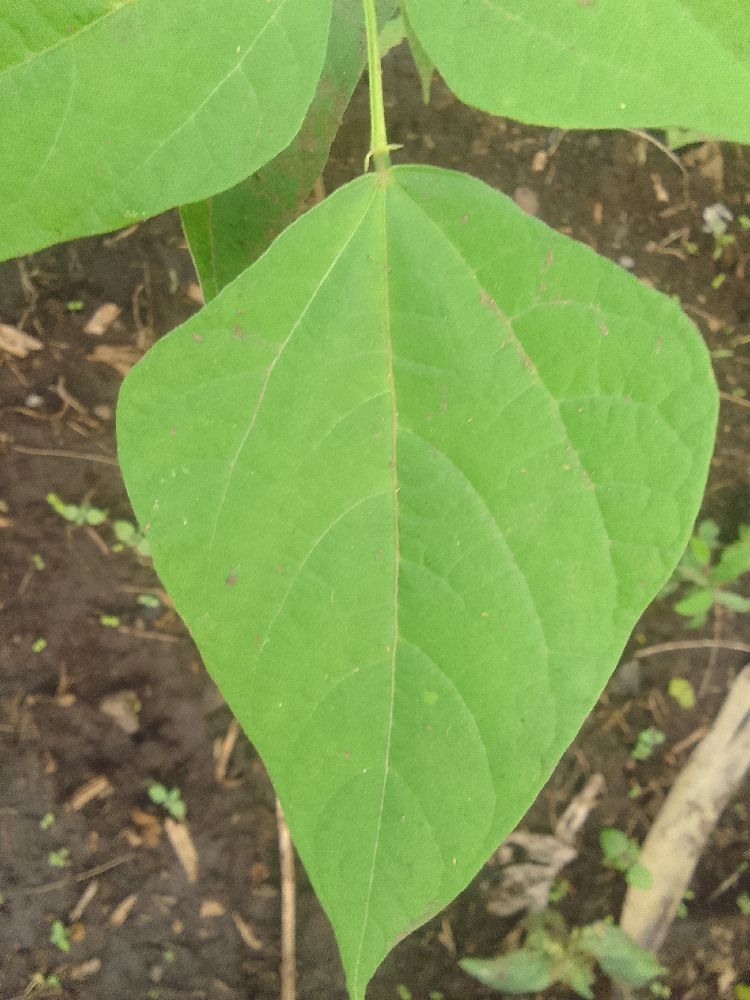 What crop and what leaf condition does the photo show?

common bean, healthy
